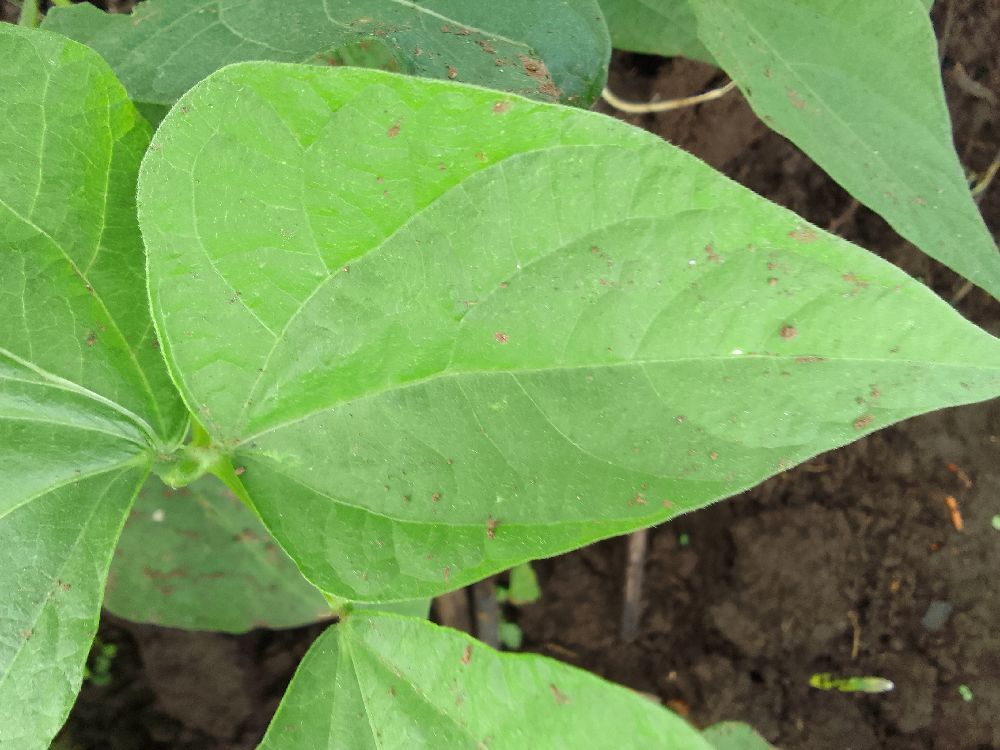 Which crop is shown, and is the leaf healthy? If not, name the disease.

common bean, healthy
